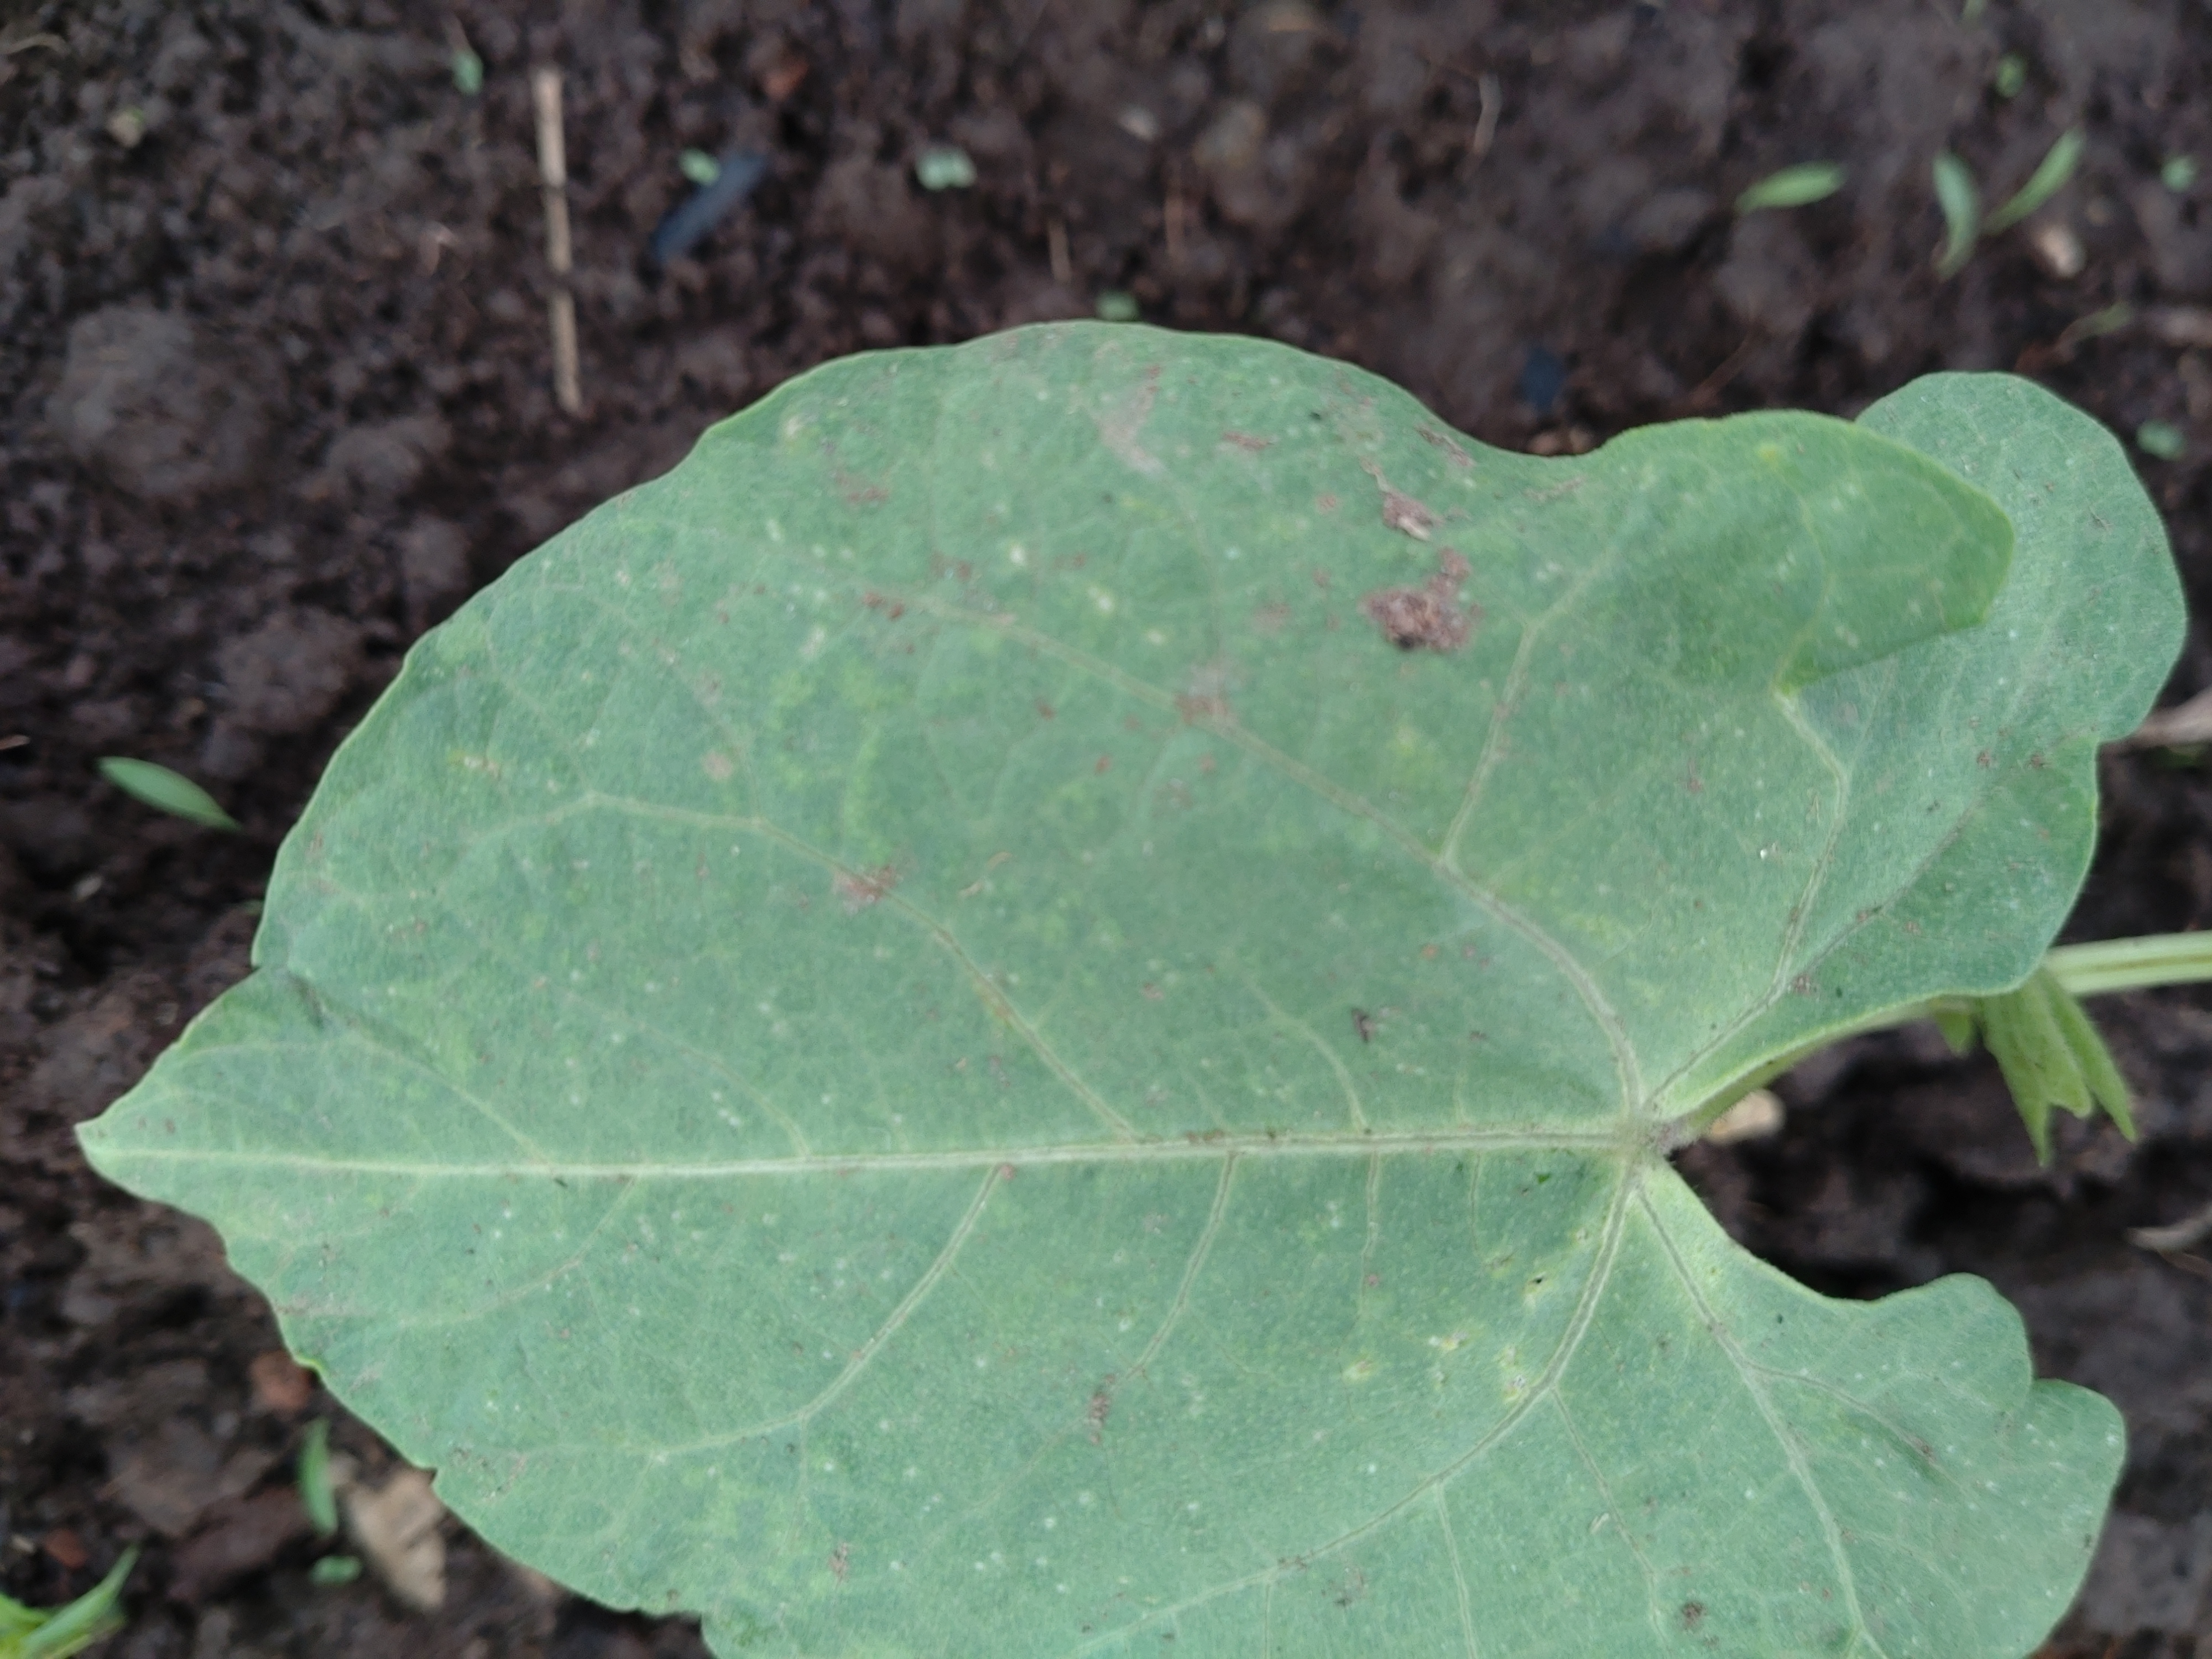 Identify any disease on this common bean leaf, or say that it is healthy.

healthy
